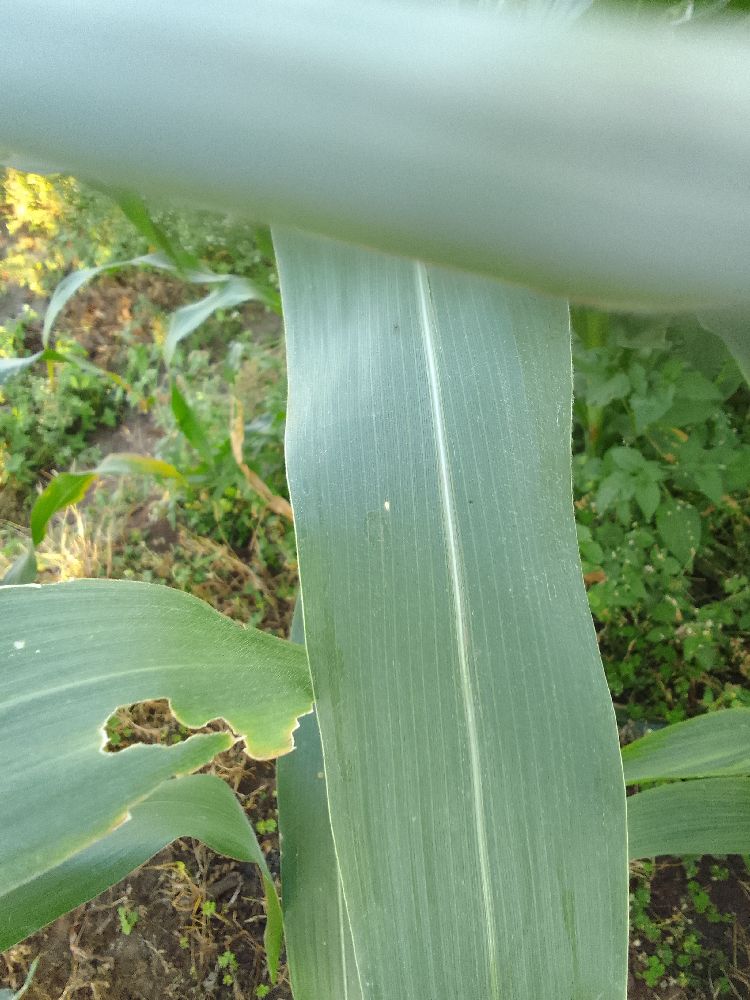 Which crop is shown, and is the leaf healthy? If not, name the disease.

maize, healthy
